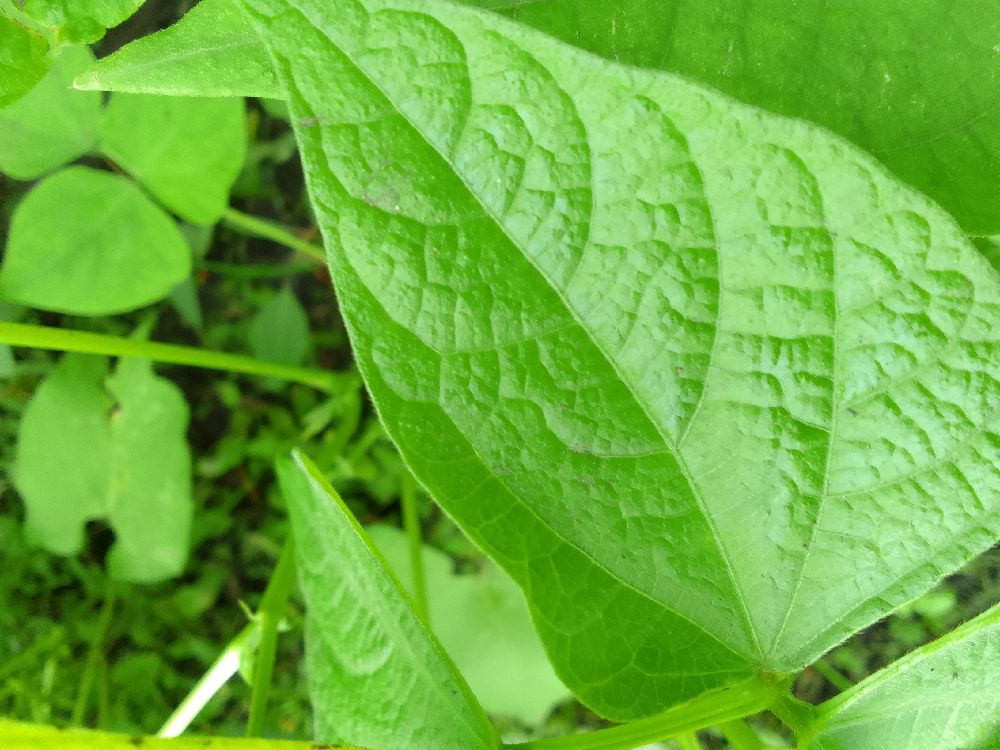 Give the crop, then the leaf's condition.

common bean, healthy
